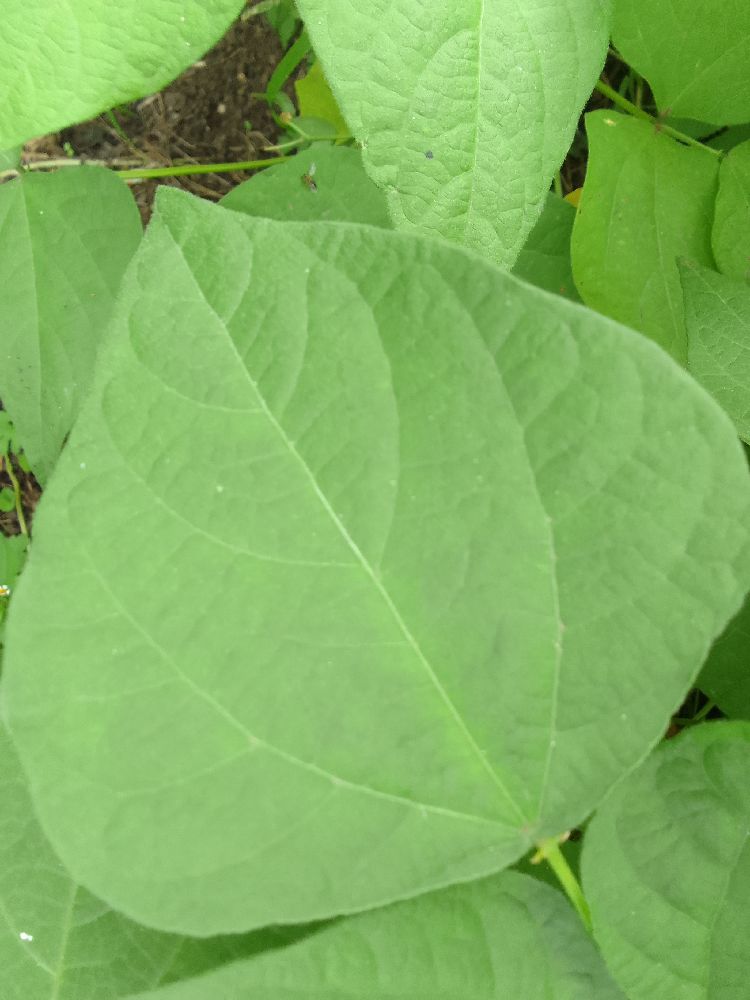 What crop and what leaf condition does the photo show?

common bean, healthy
